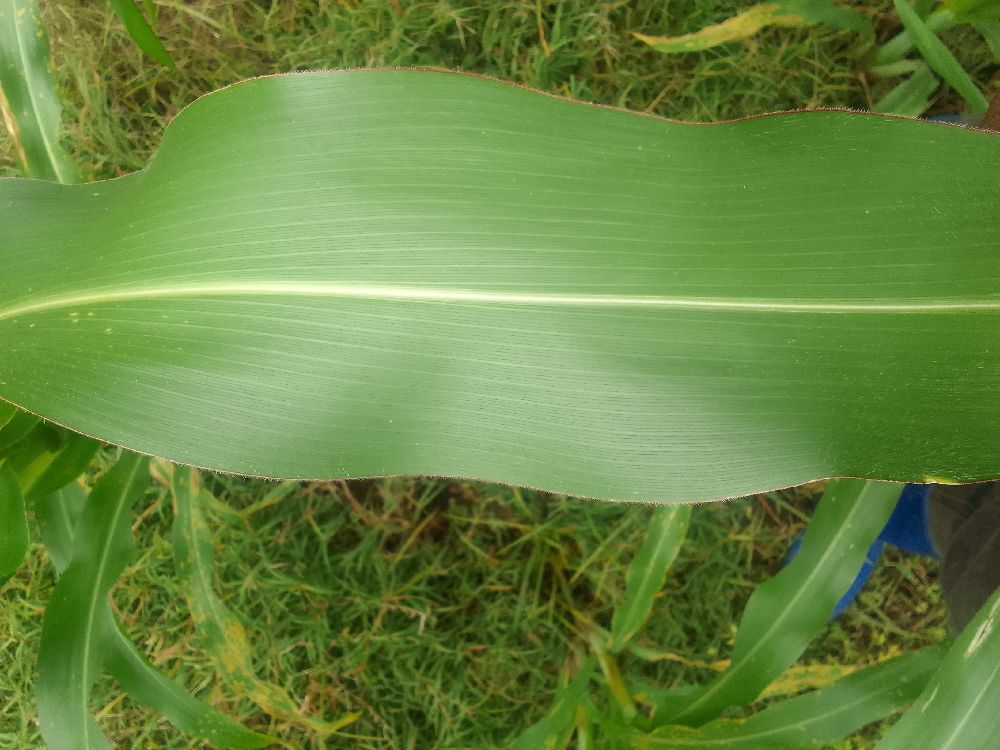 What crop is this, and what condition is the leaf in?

maize, healthy
